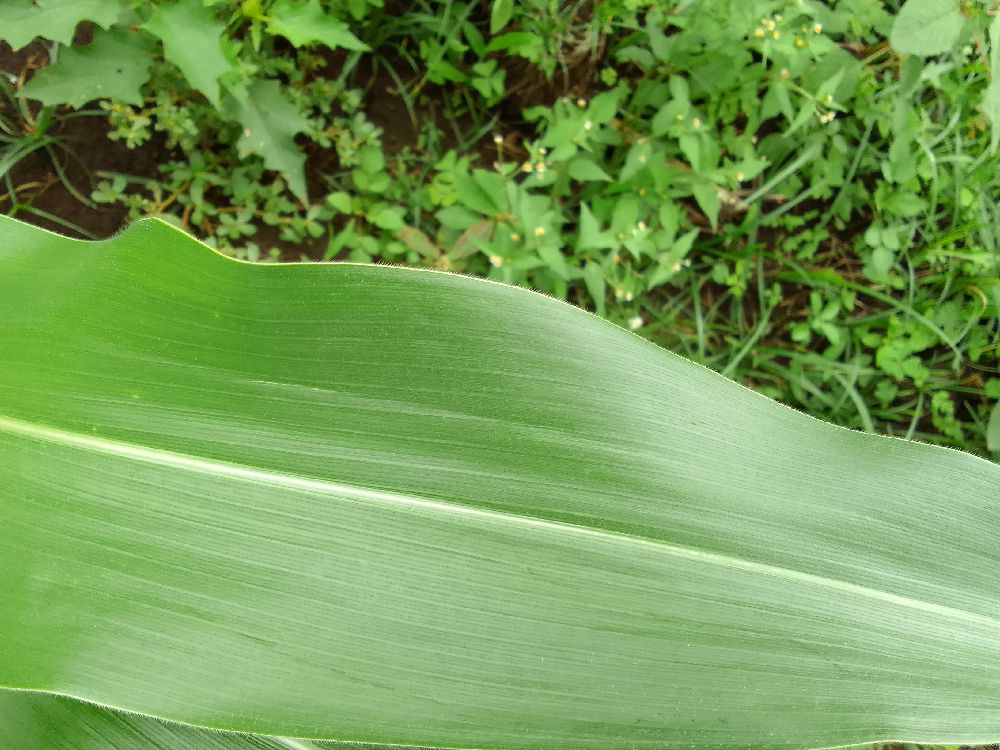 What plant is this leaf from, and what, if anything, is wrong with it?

maize, healthy
